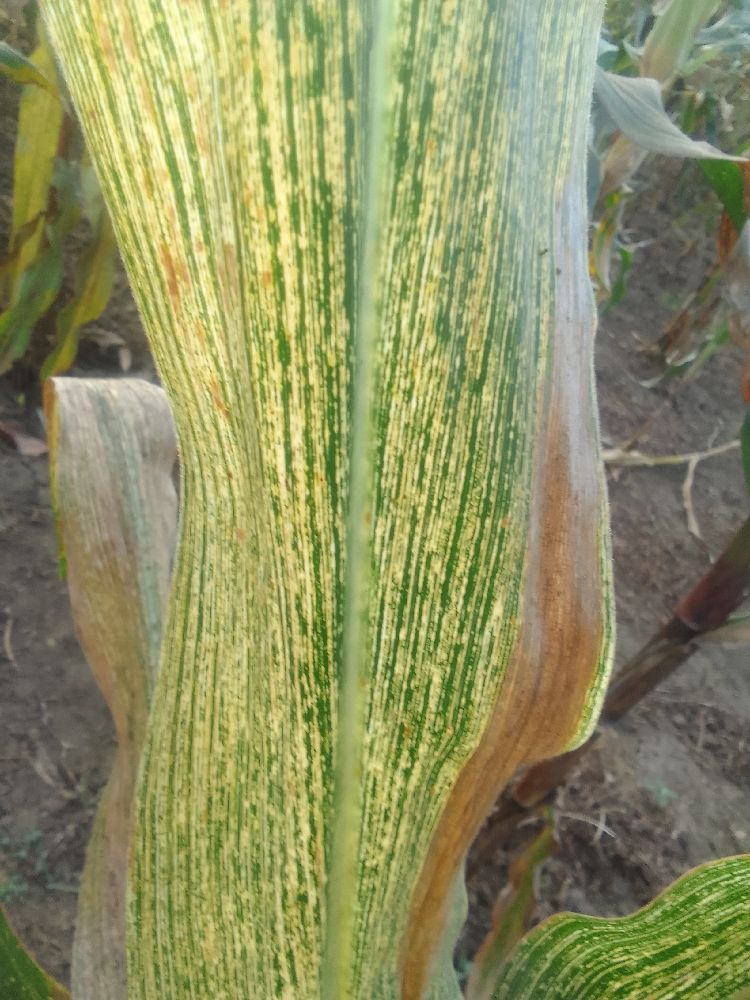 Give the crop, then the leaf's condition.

maize, maize streak virus
